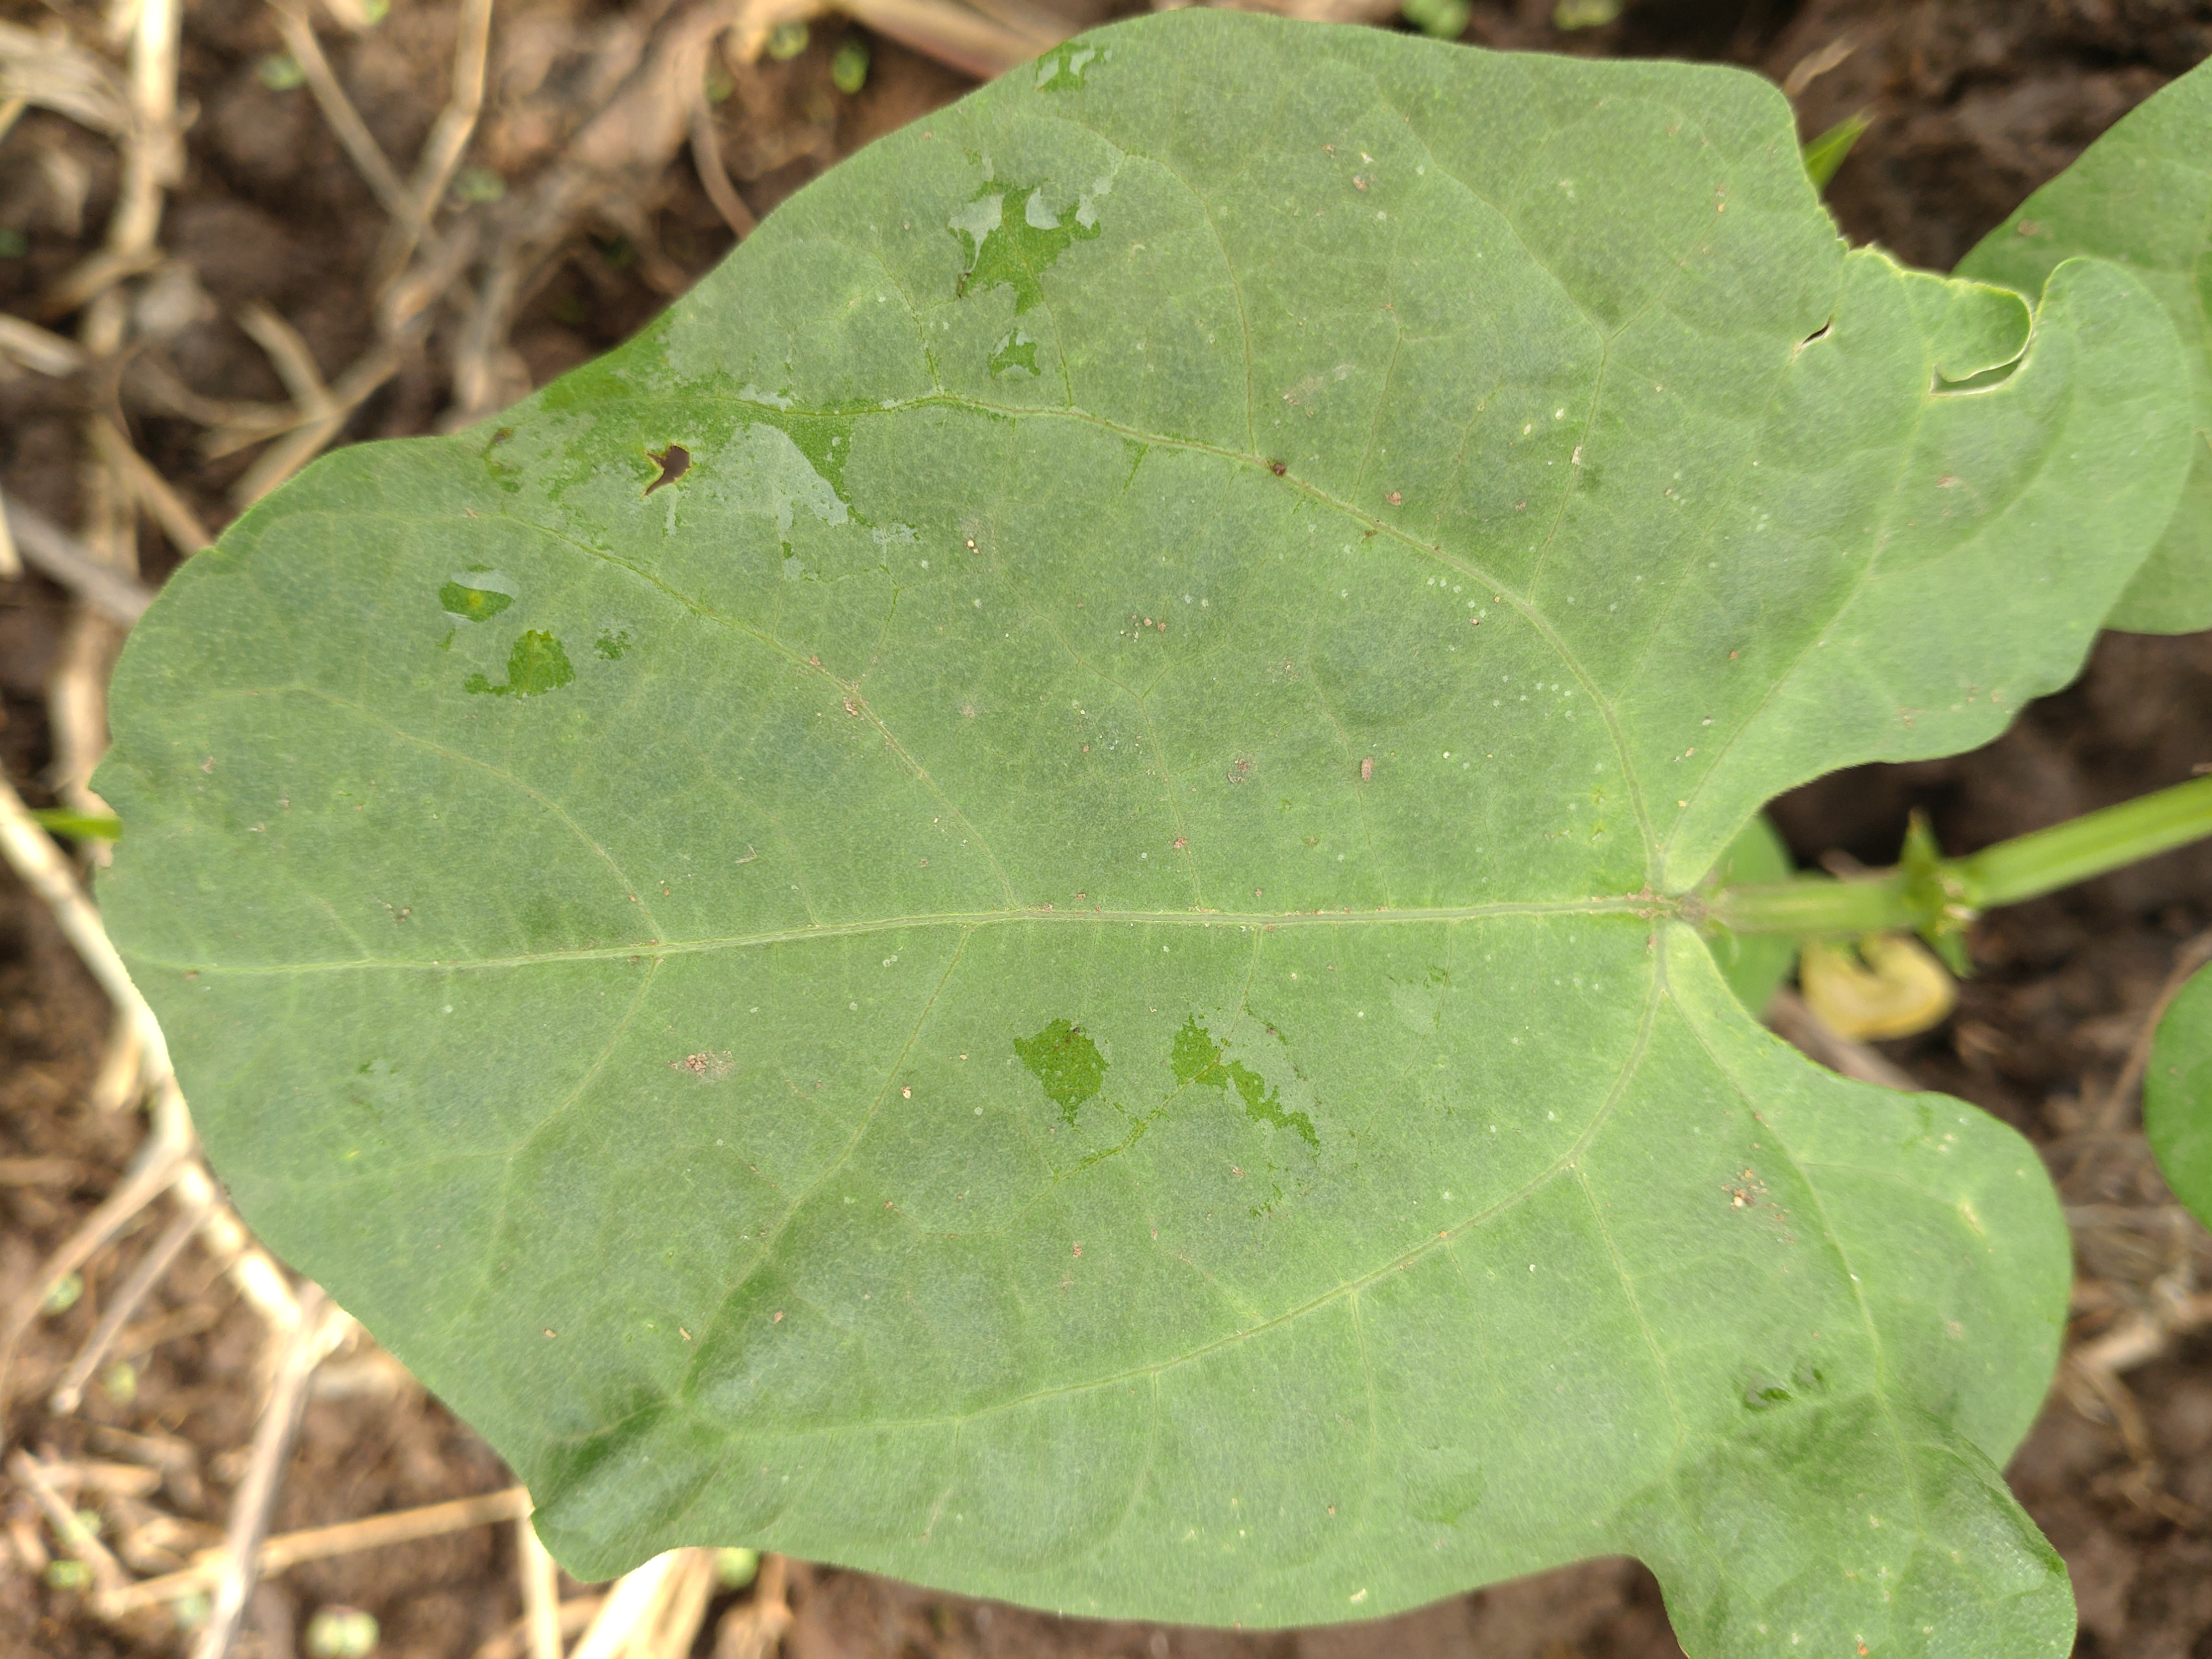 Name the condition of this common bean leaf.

healthy
